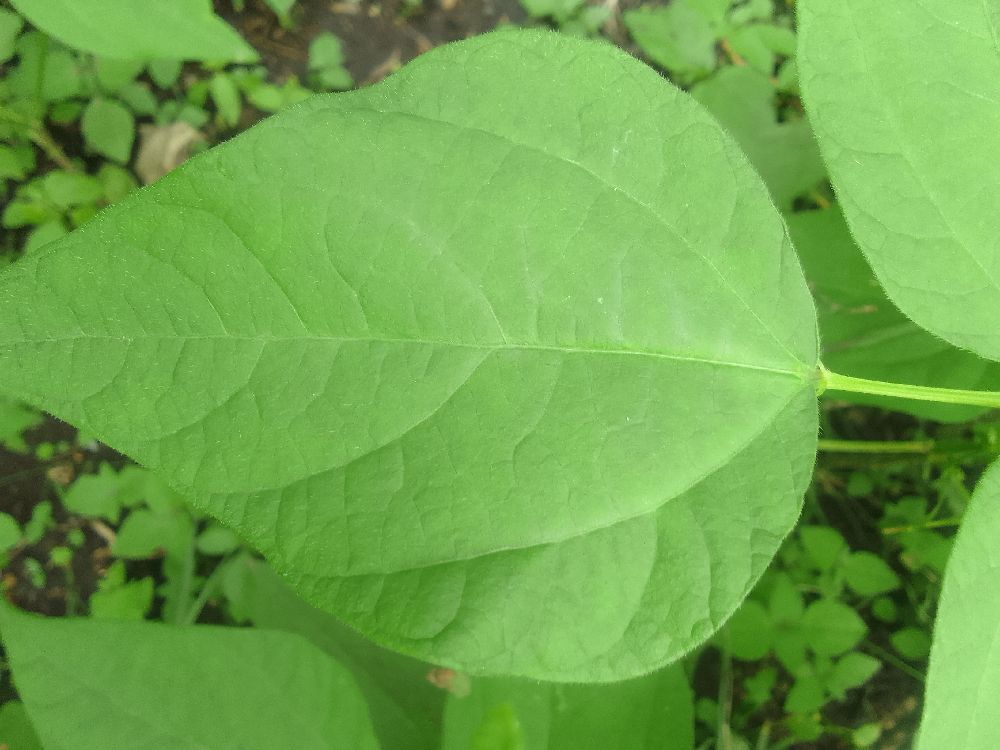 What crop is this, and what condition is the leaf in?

common bean, healthy
